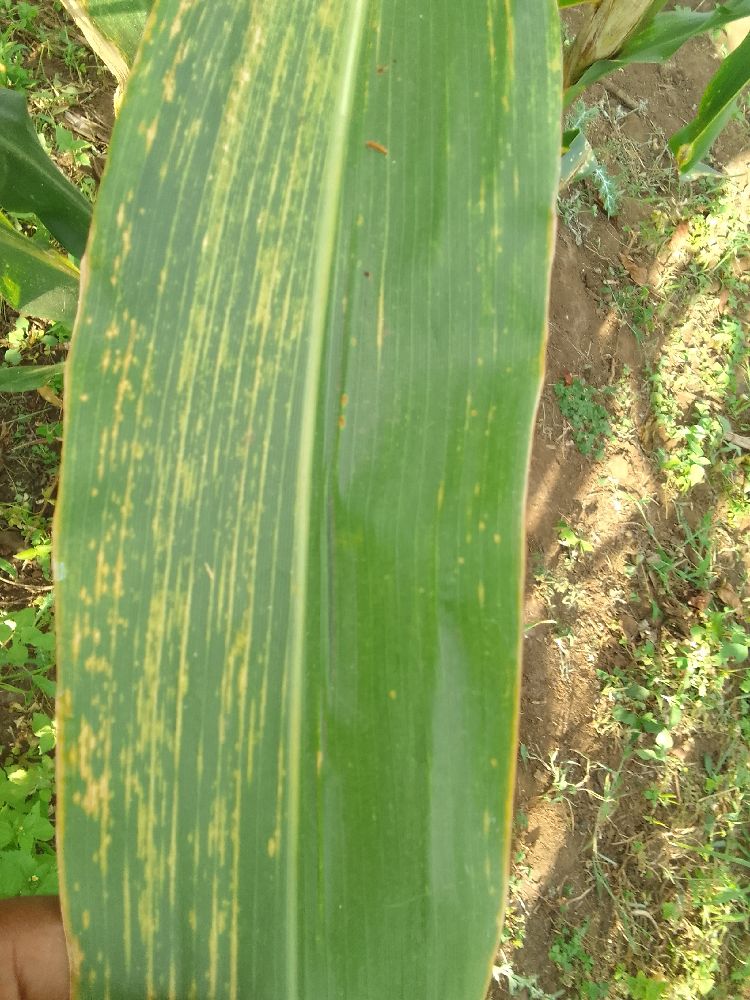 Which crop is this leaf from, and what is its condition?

maize, maize lethal necrosis
